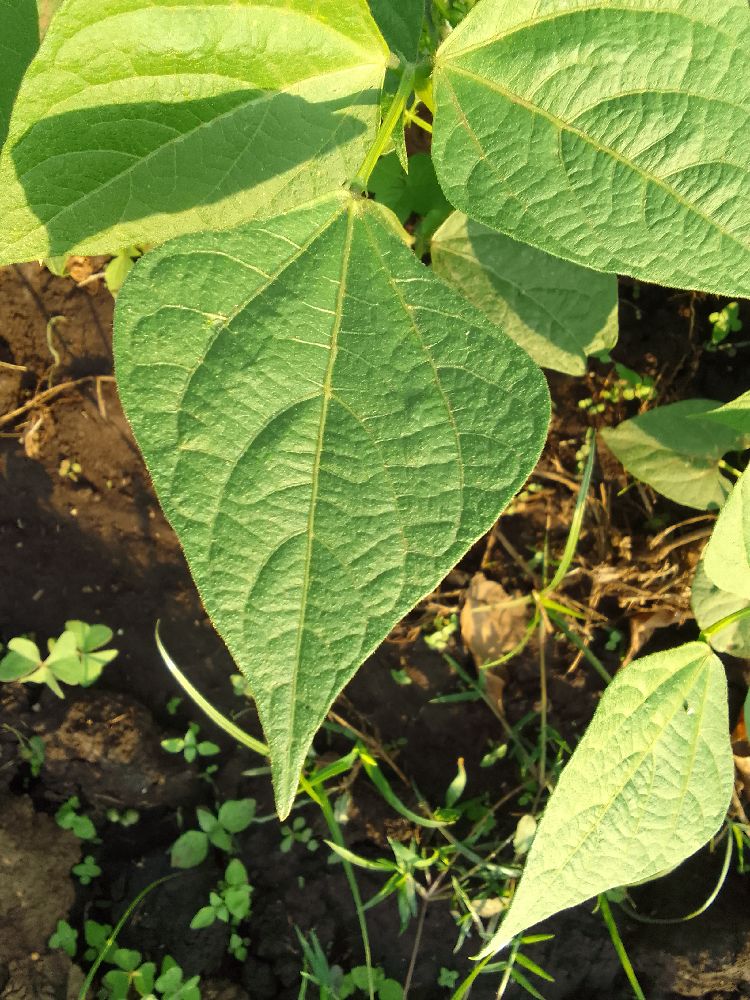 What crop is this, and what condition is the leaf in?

common bean, healthy
